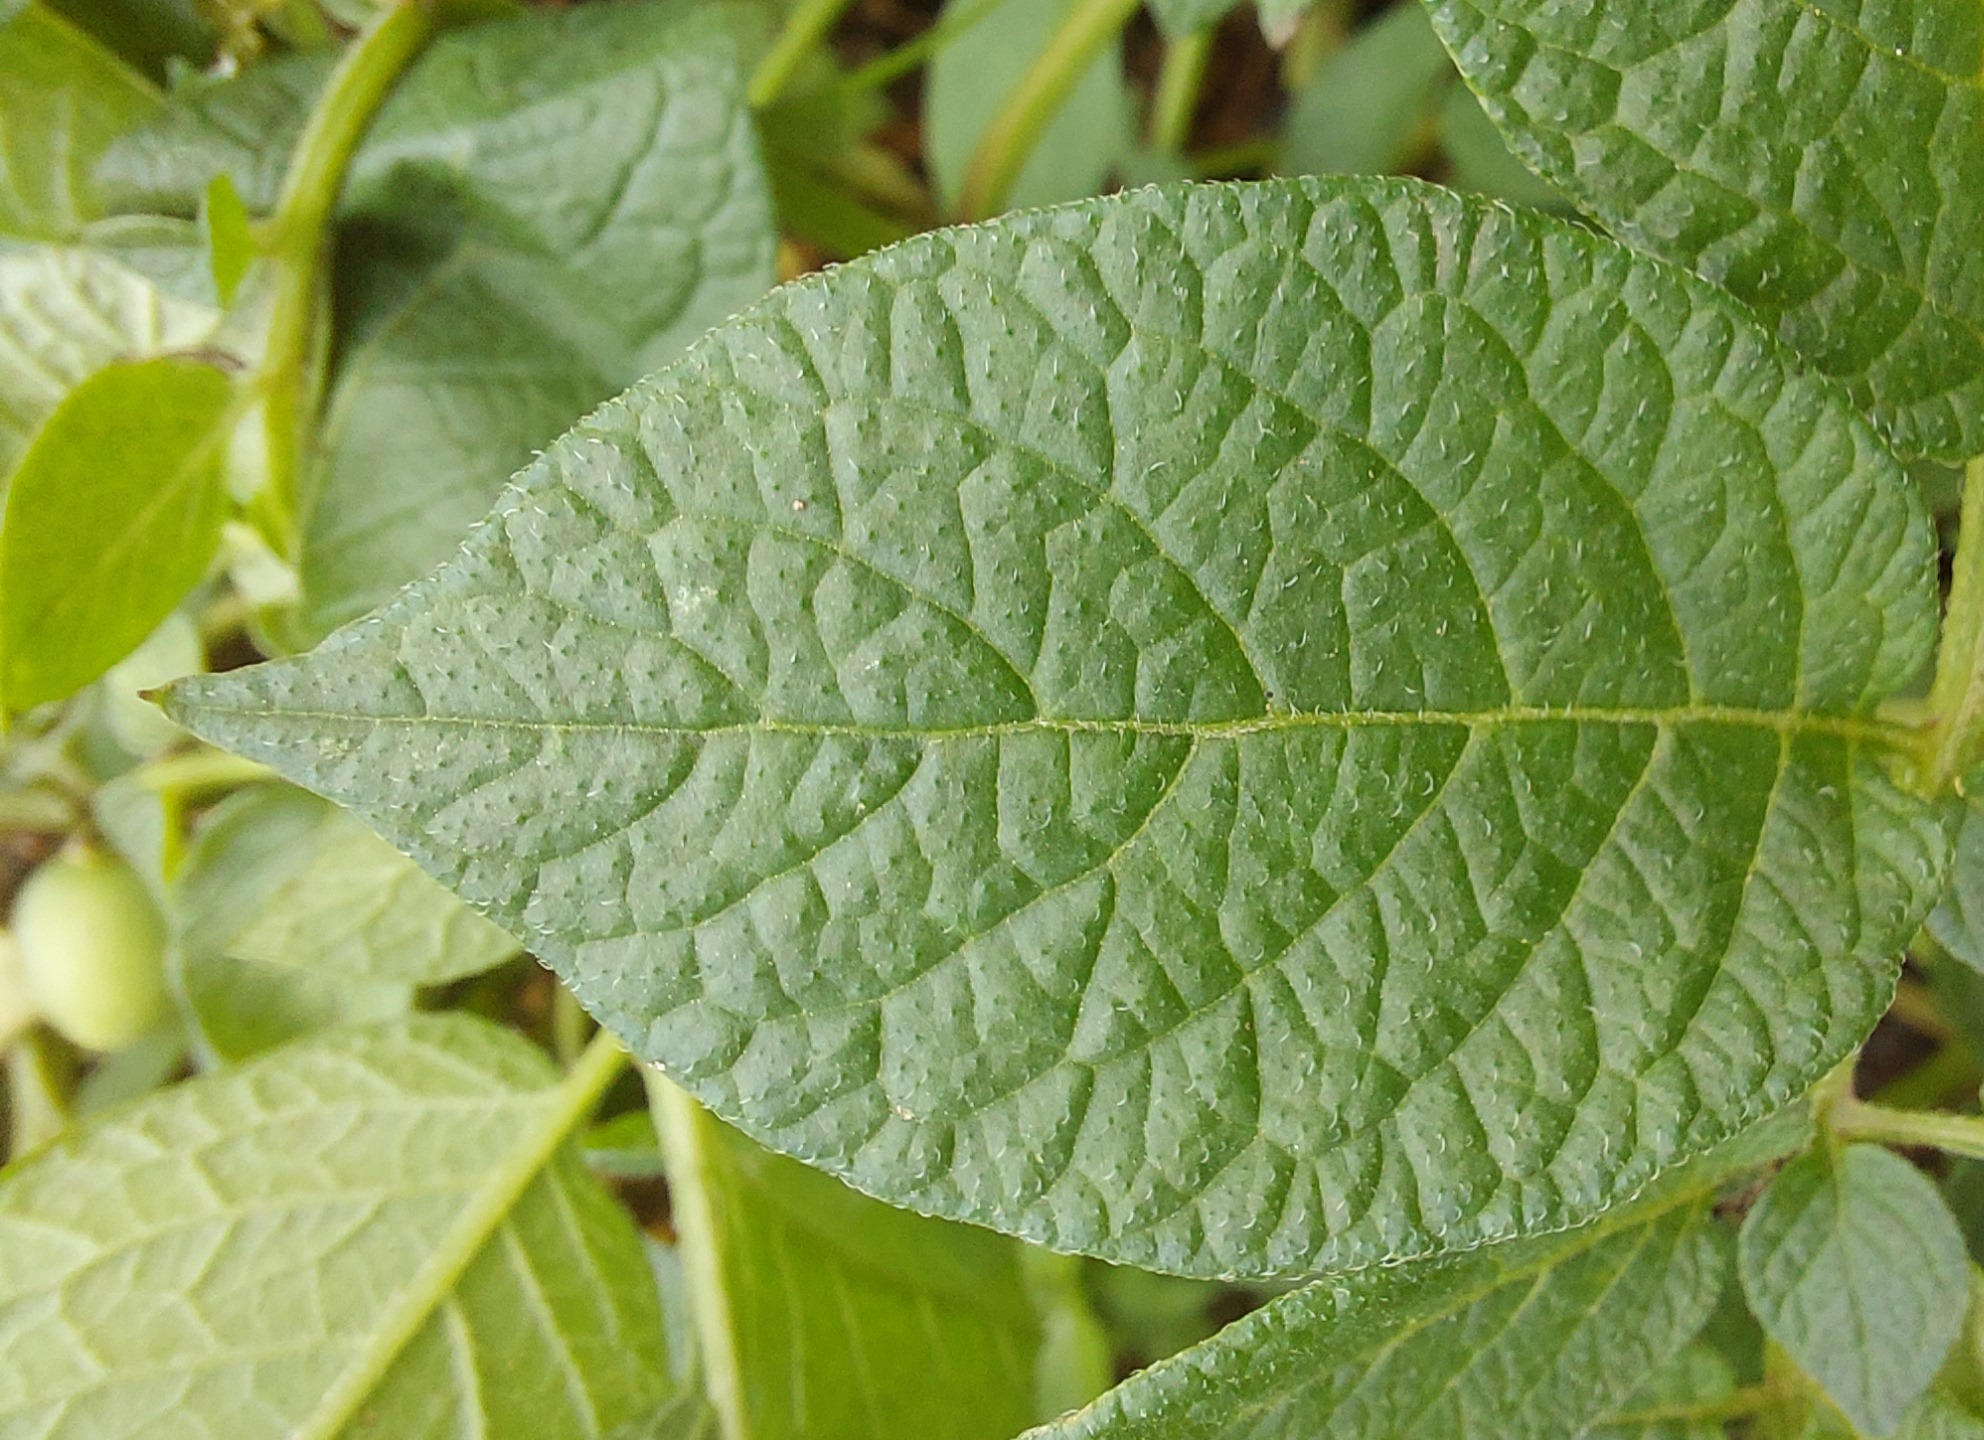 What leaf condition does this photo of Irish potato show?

healthy
